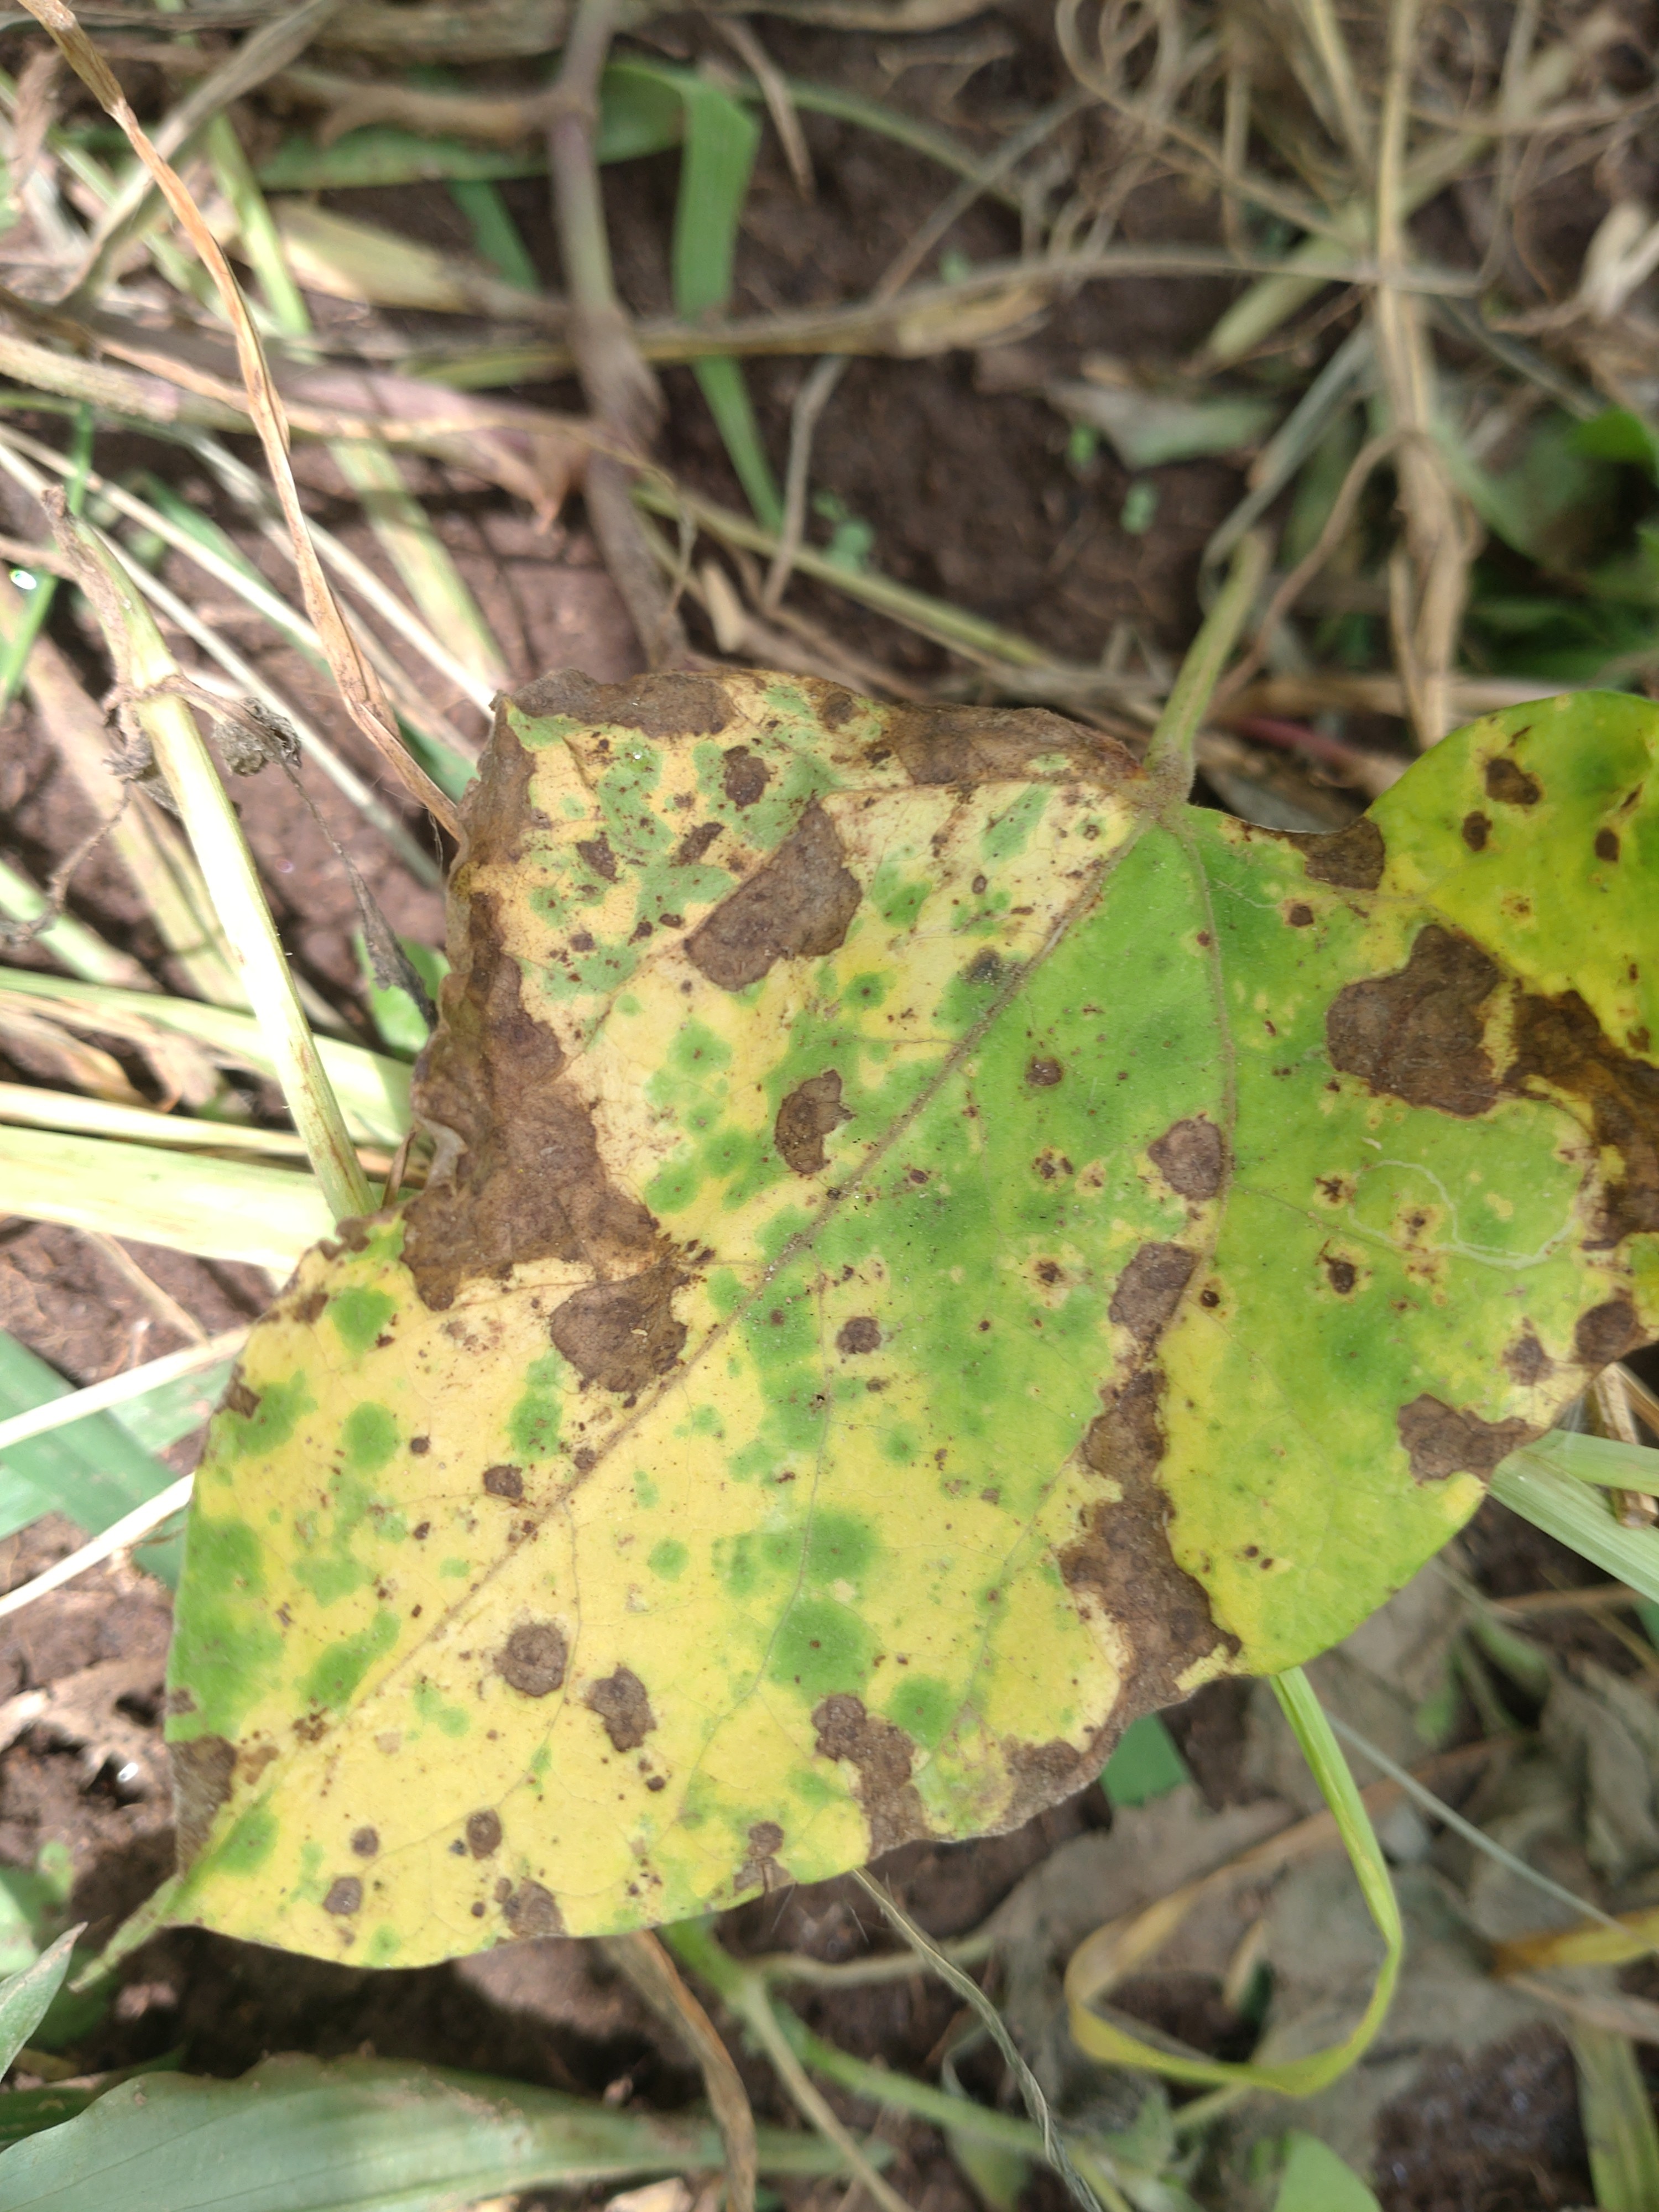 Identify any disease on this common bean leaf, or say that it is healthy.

rust
